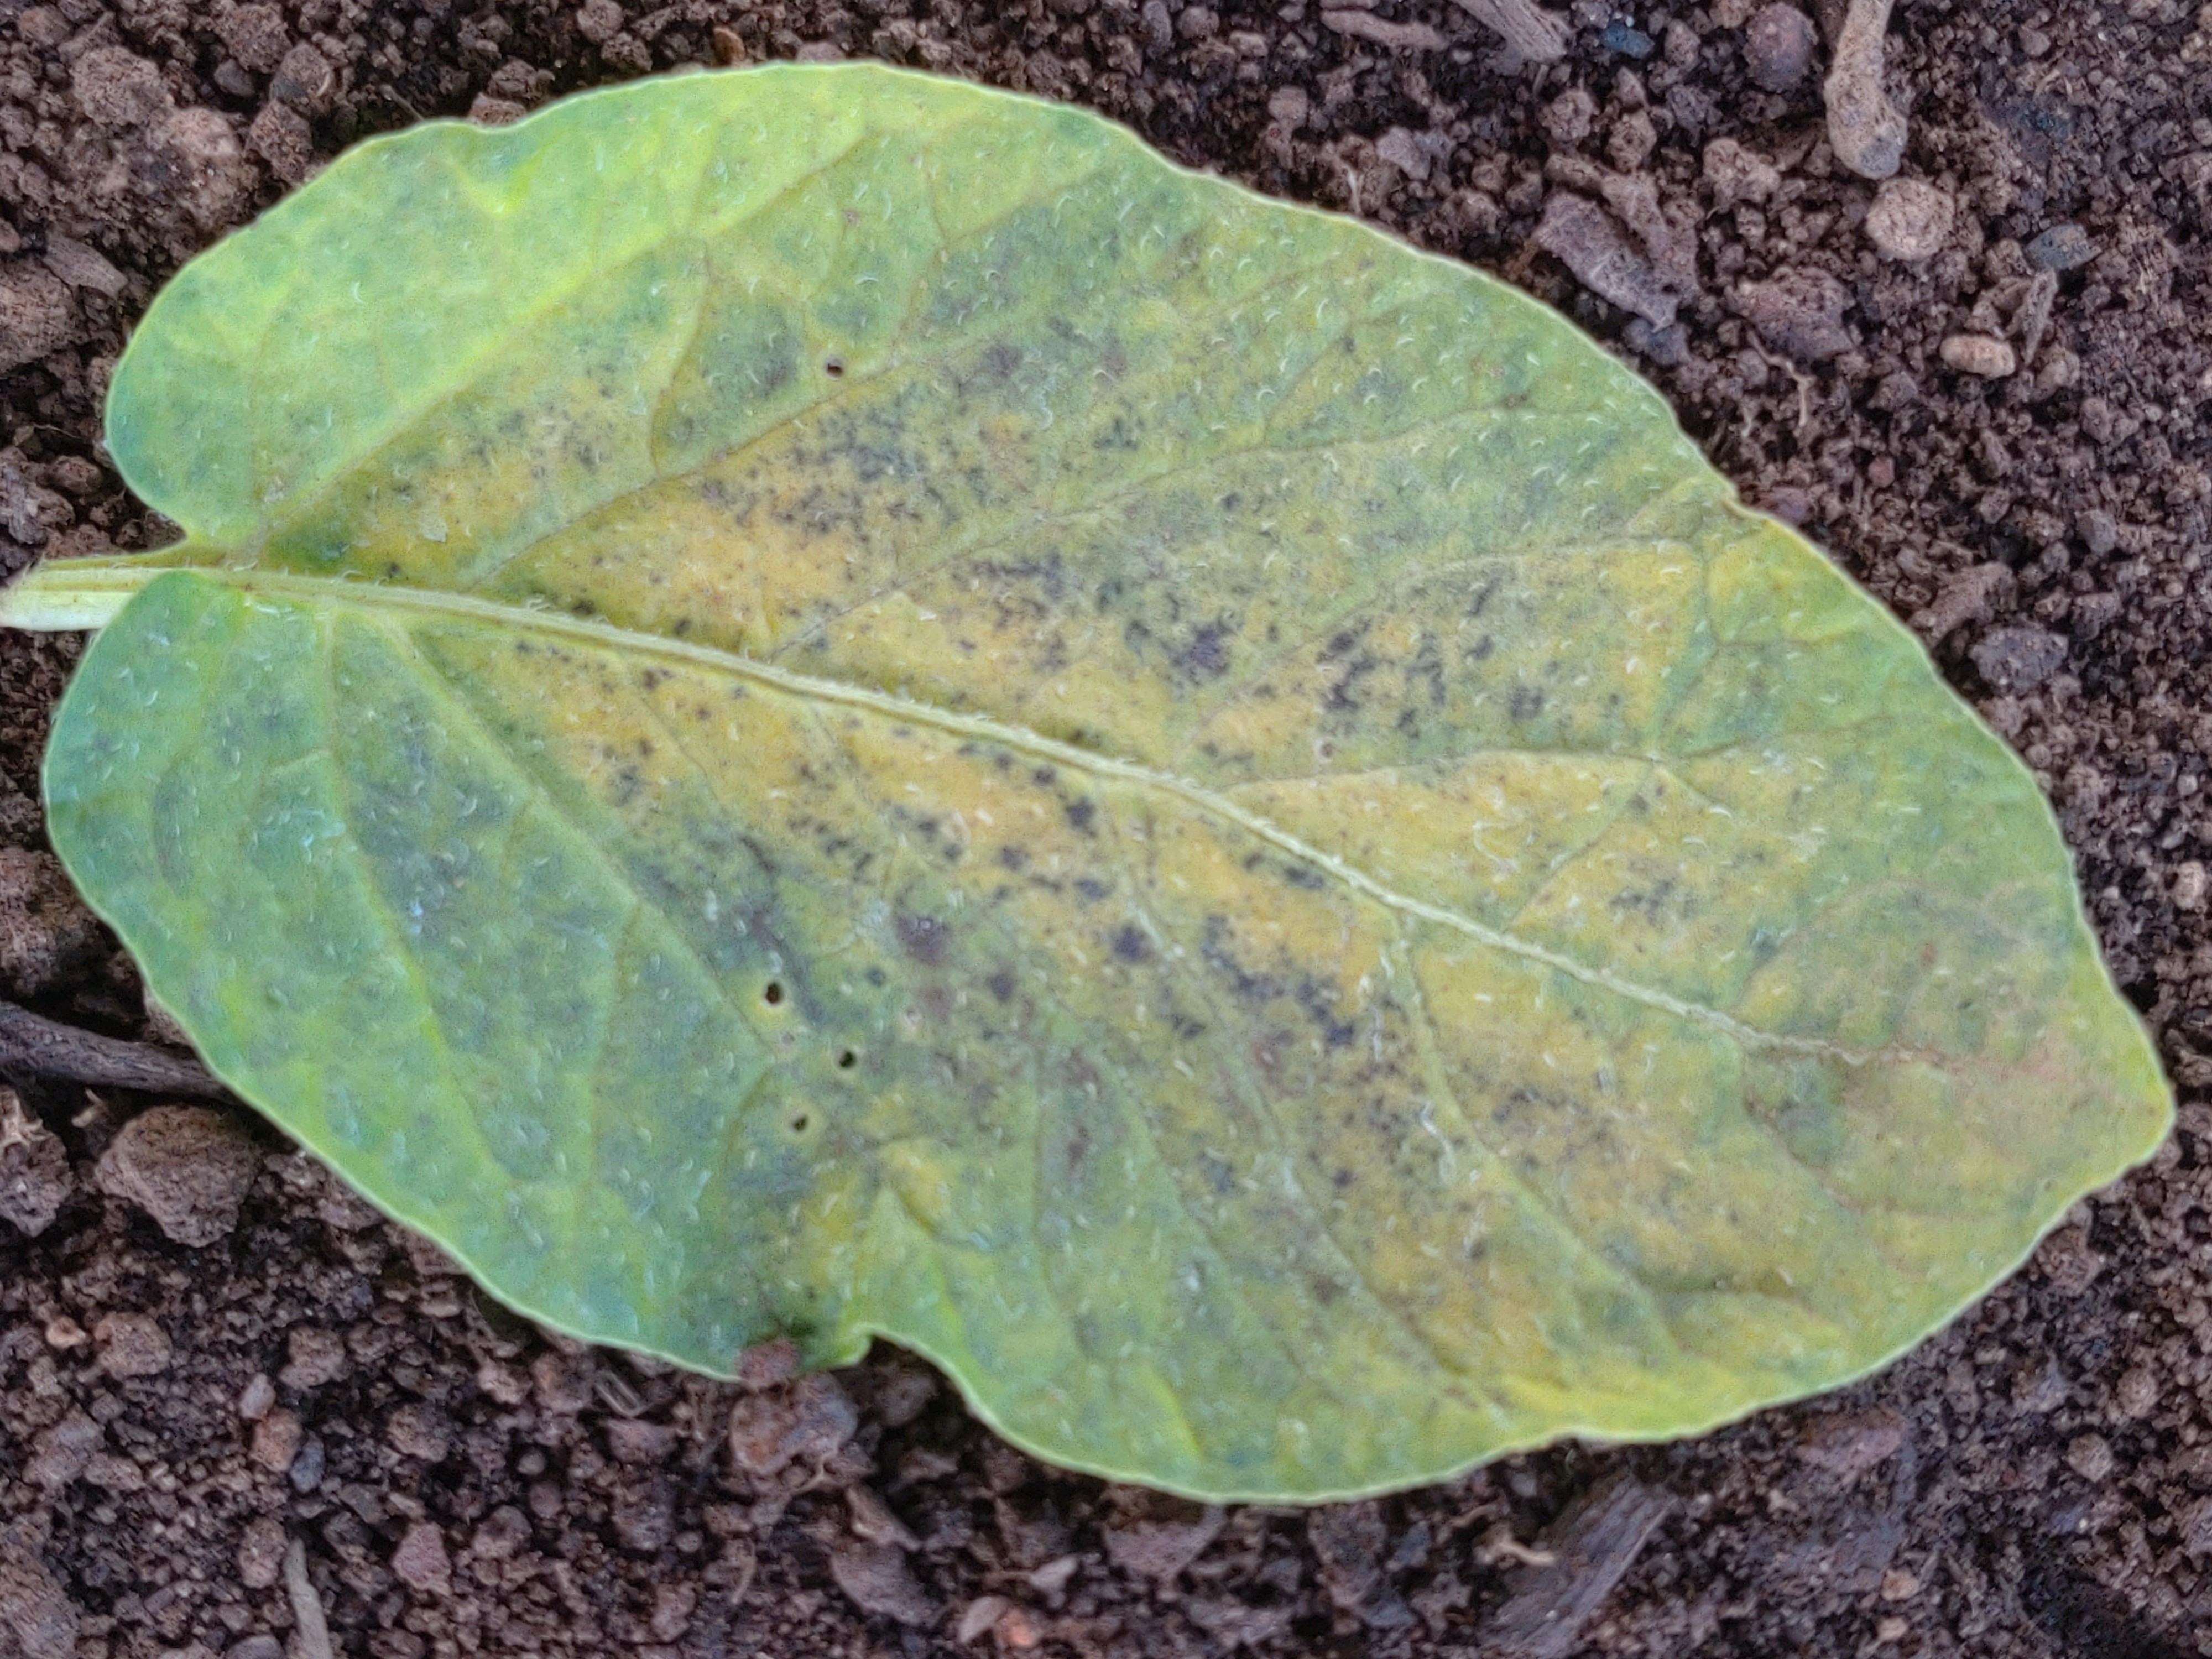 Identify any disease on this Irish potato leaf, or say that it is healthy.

late blight
